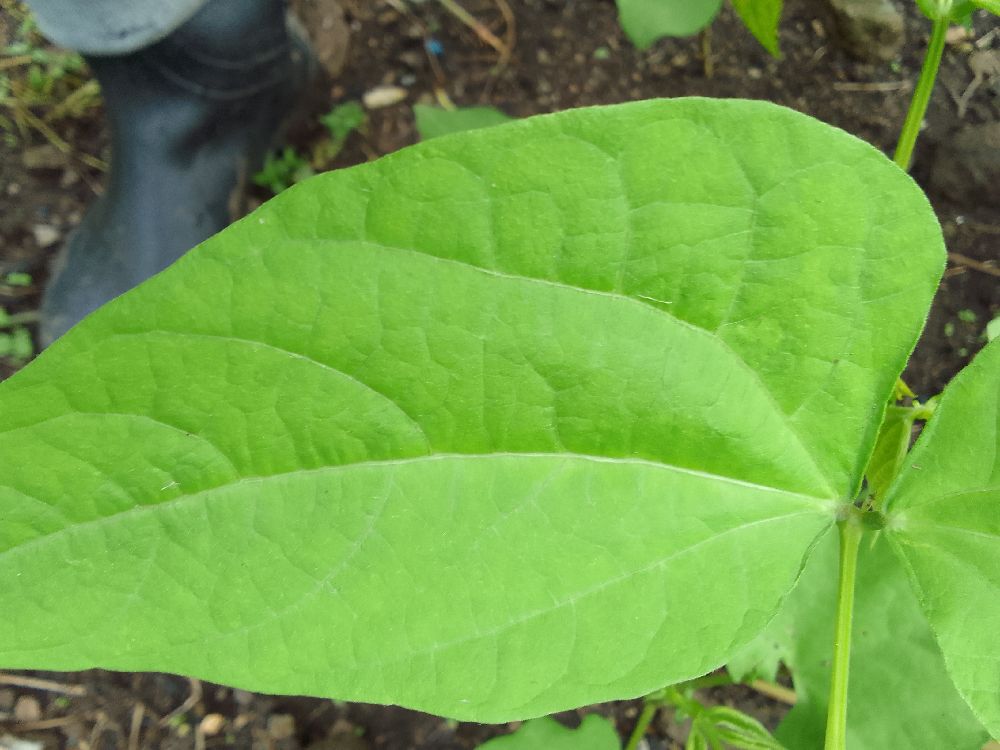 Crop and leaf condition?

common bean, healthy
